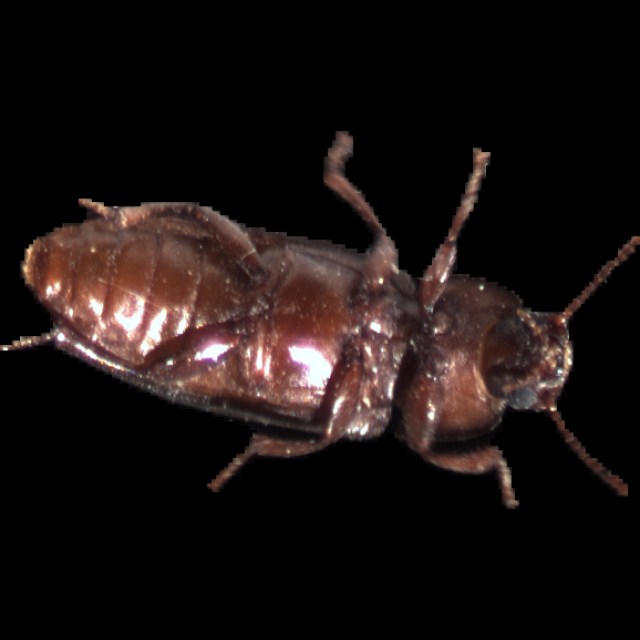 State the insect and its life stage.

mealworm beetle
